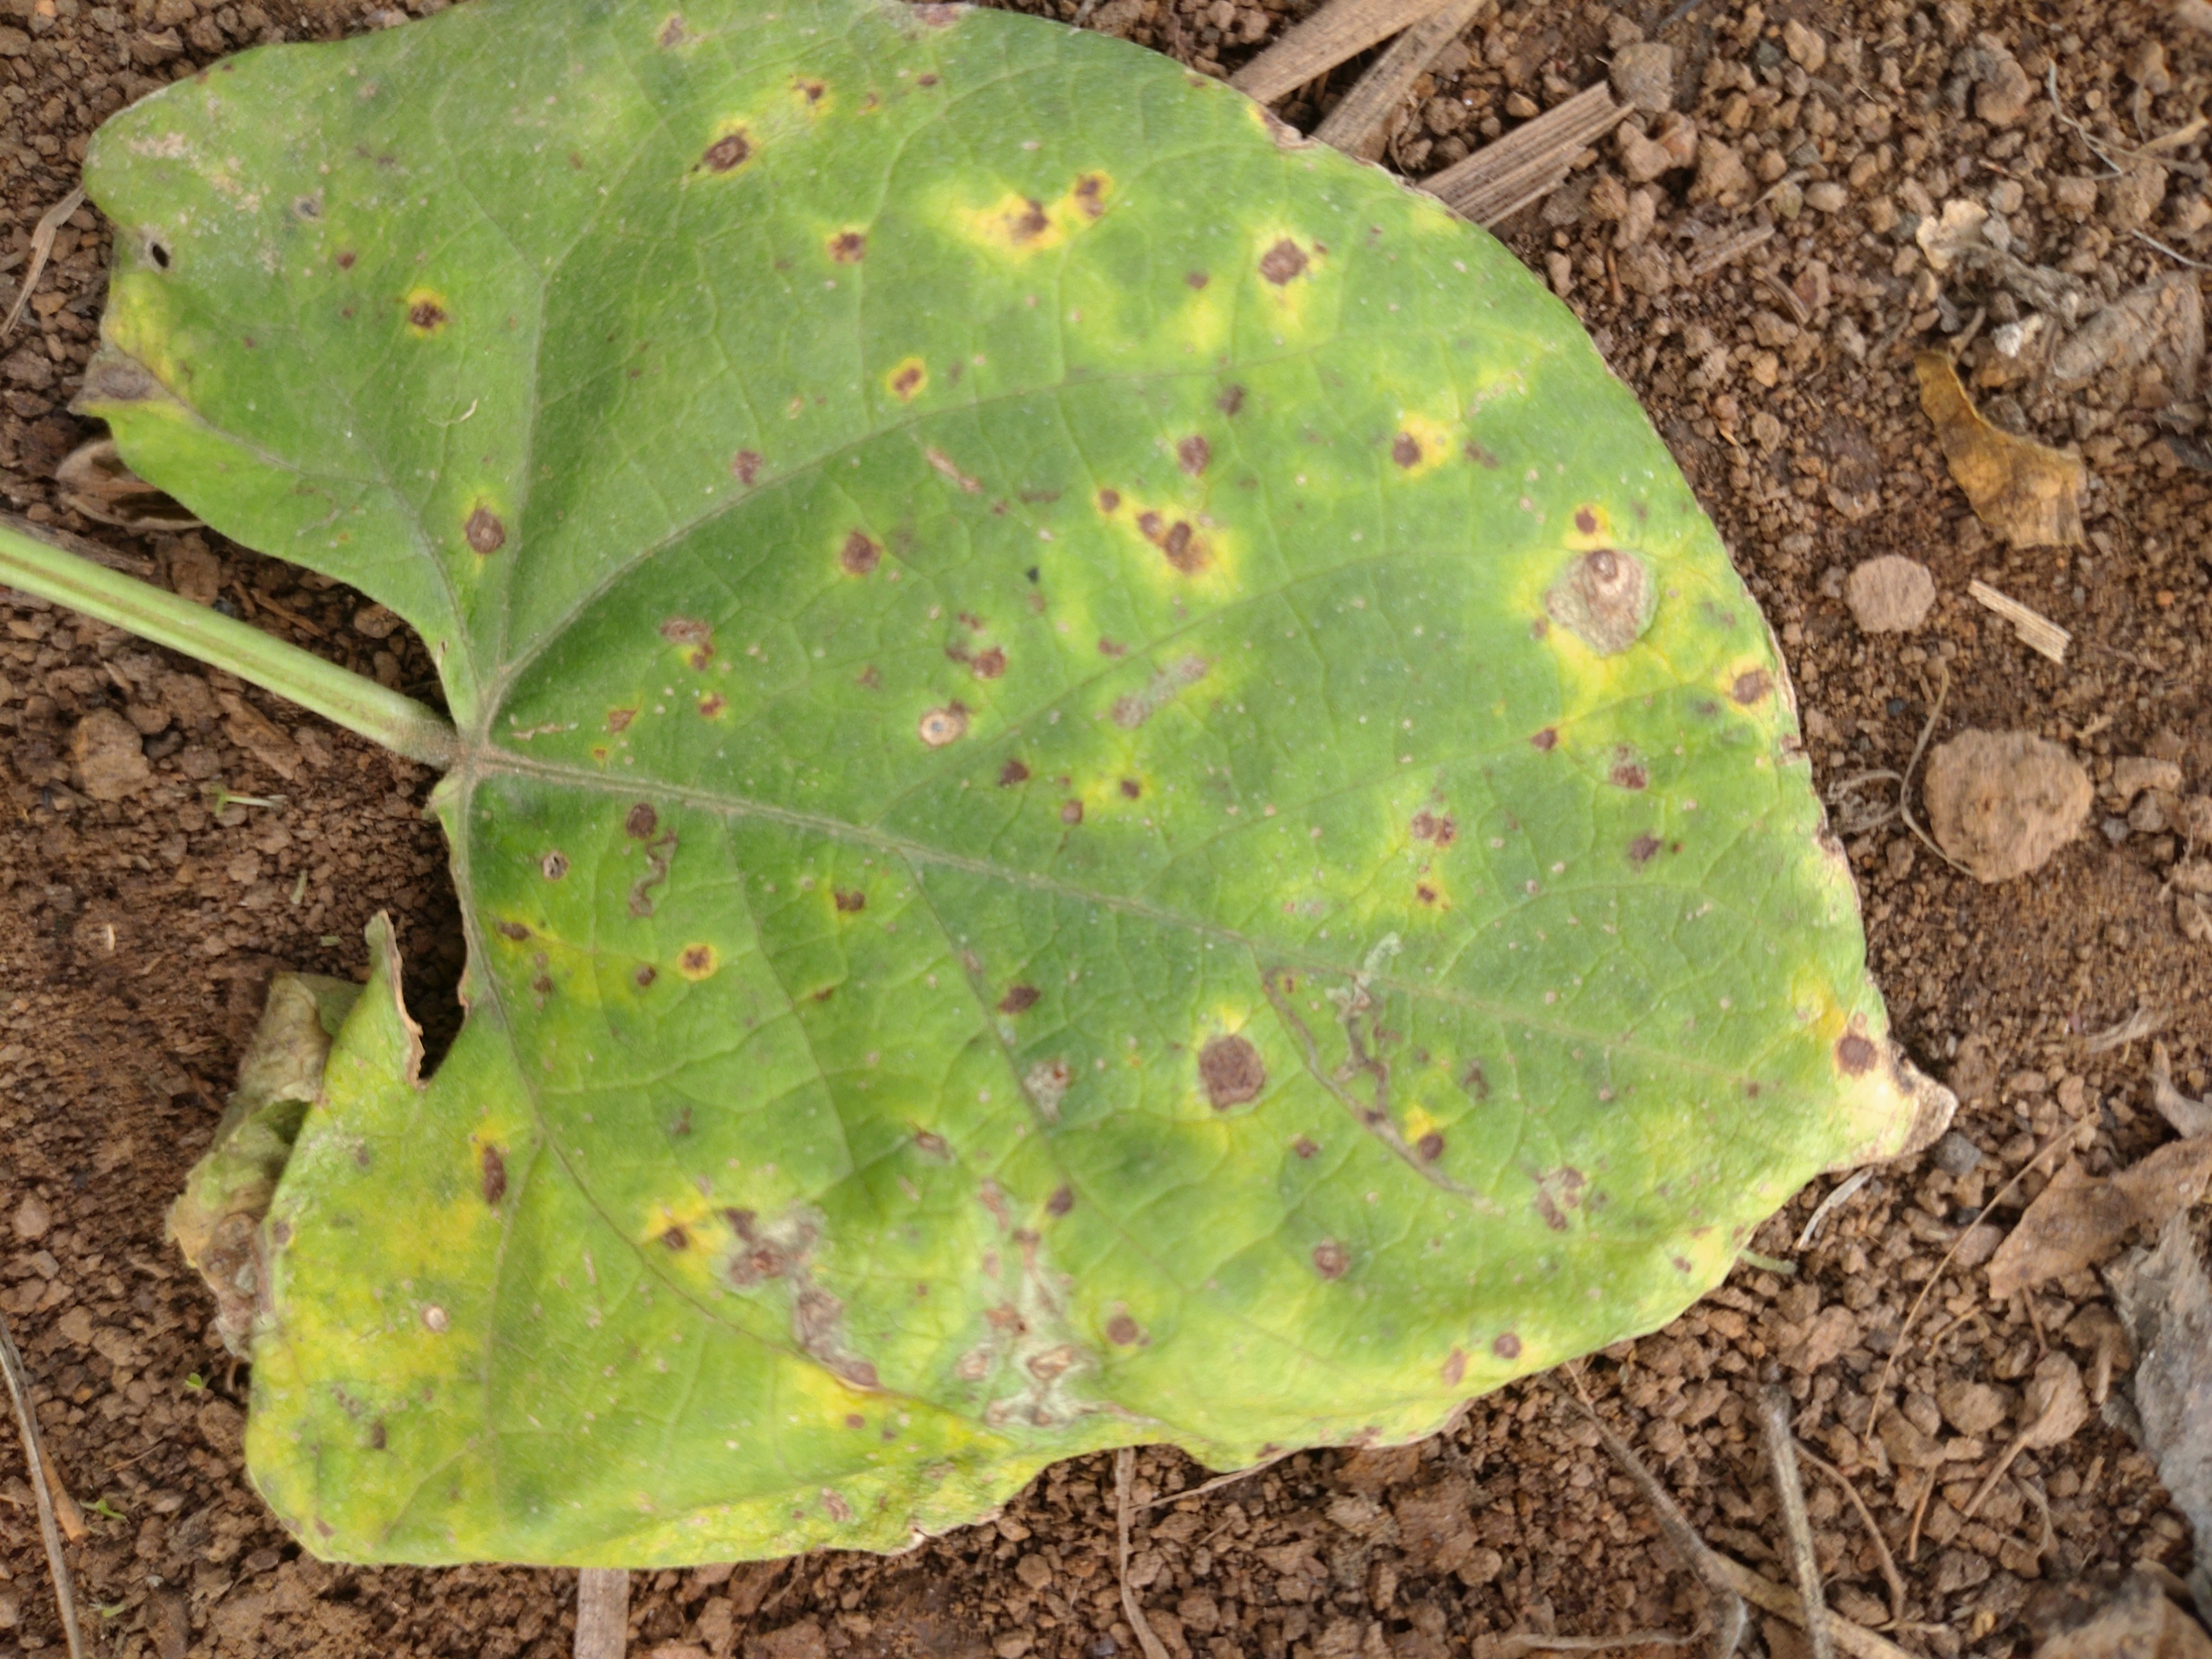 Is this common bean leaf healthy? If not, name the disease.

rust
